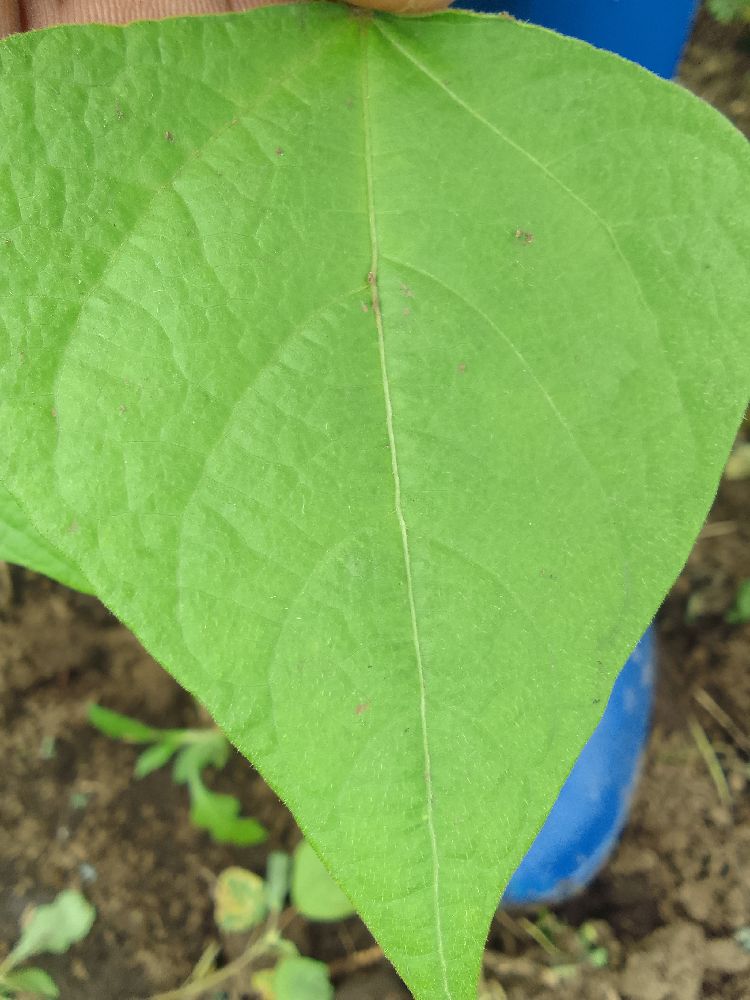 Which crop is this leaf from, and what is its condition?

common bean, healthy
